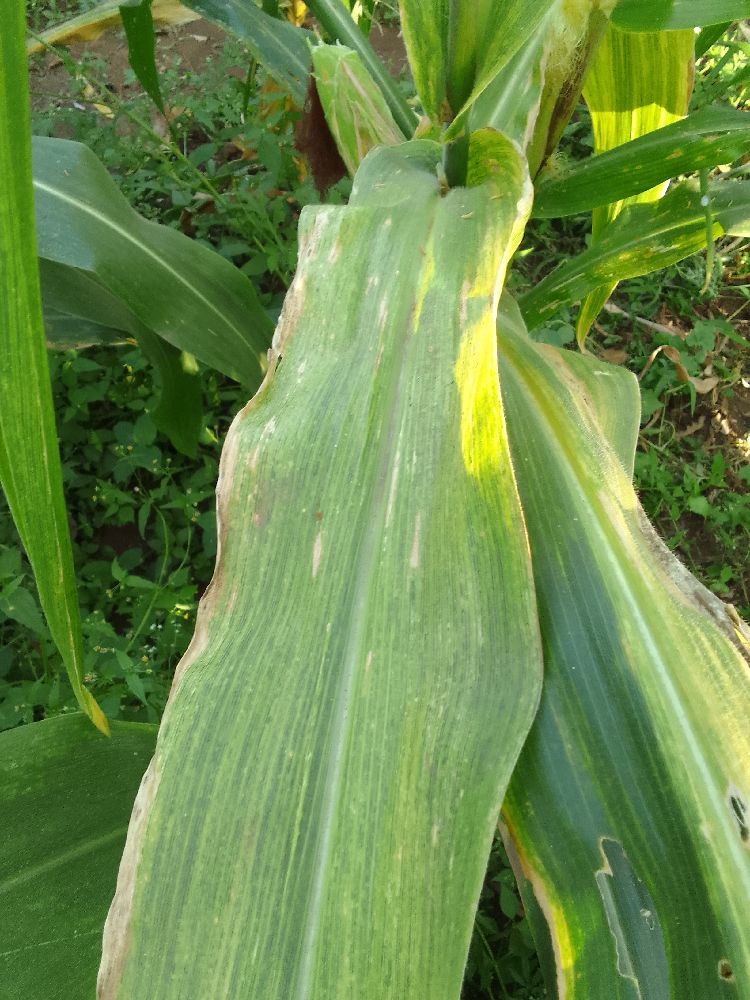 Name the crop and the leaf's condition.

maize, maize lethal necrosis
